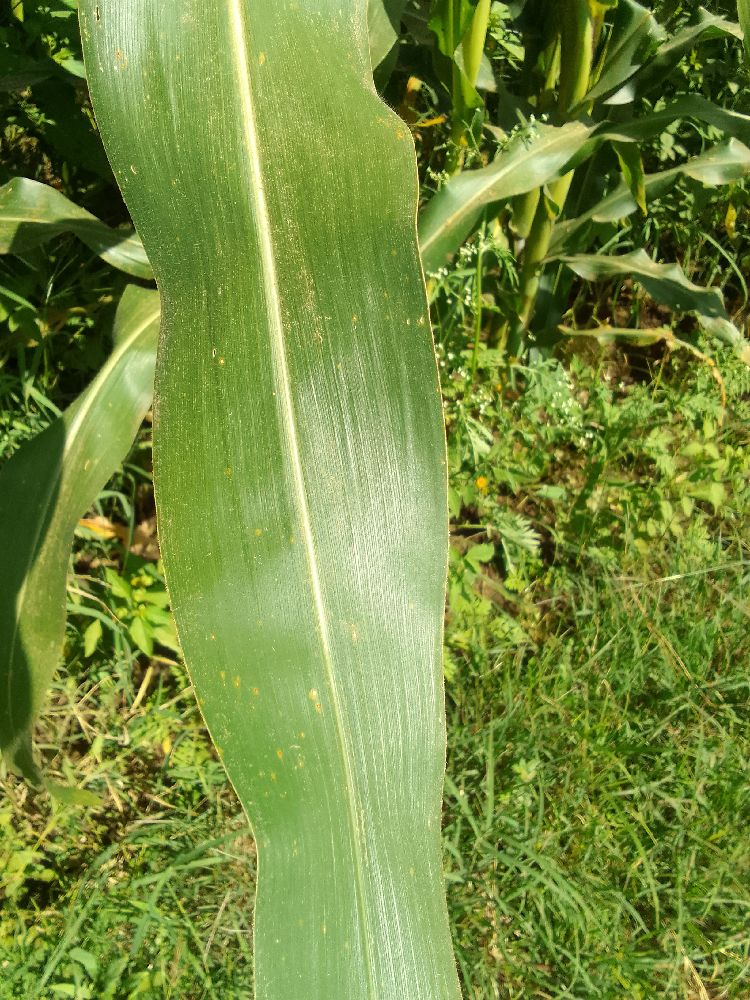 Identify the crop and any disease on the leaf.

maize, healthy
